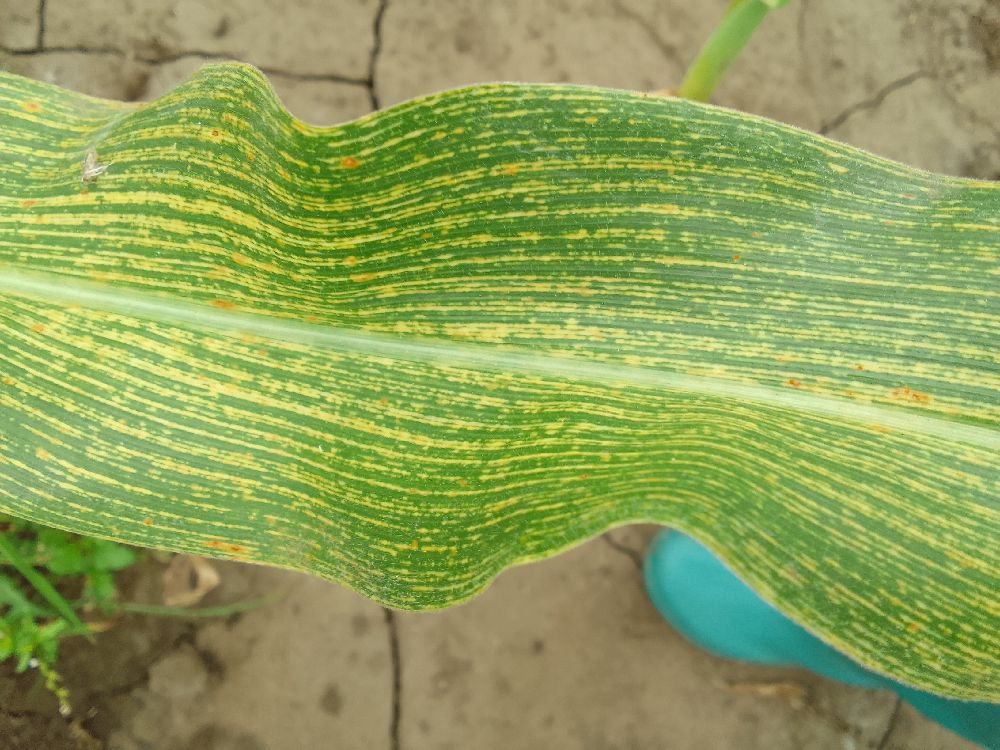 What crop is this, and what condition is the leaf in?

maize, maize streak virus
